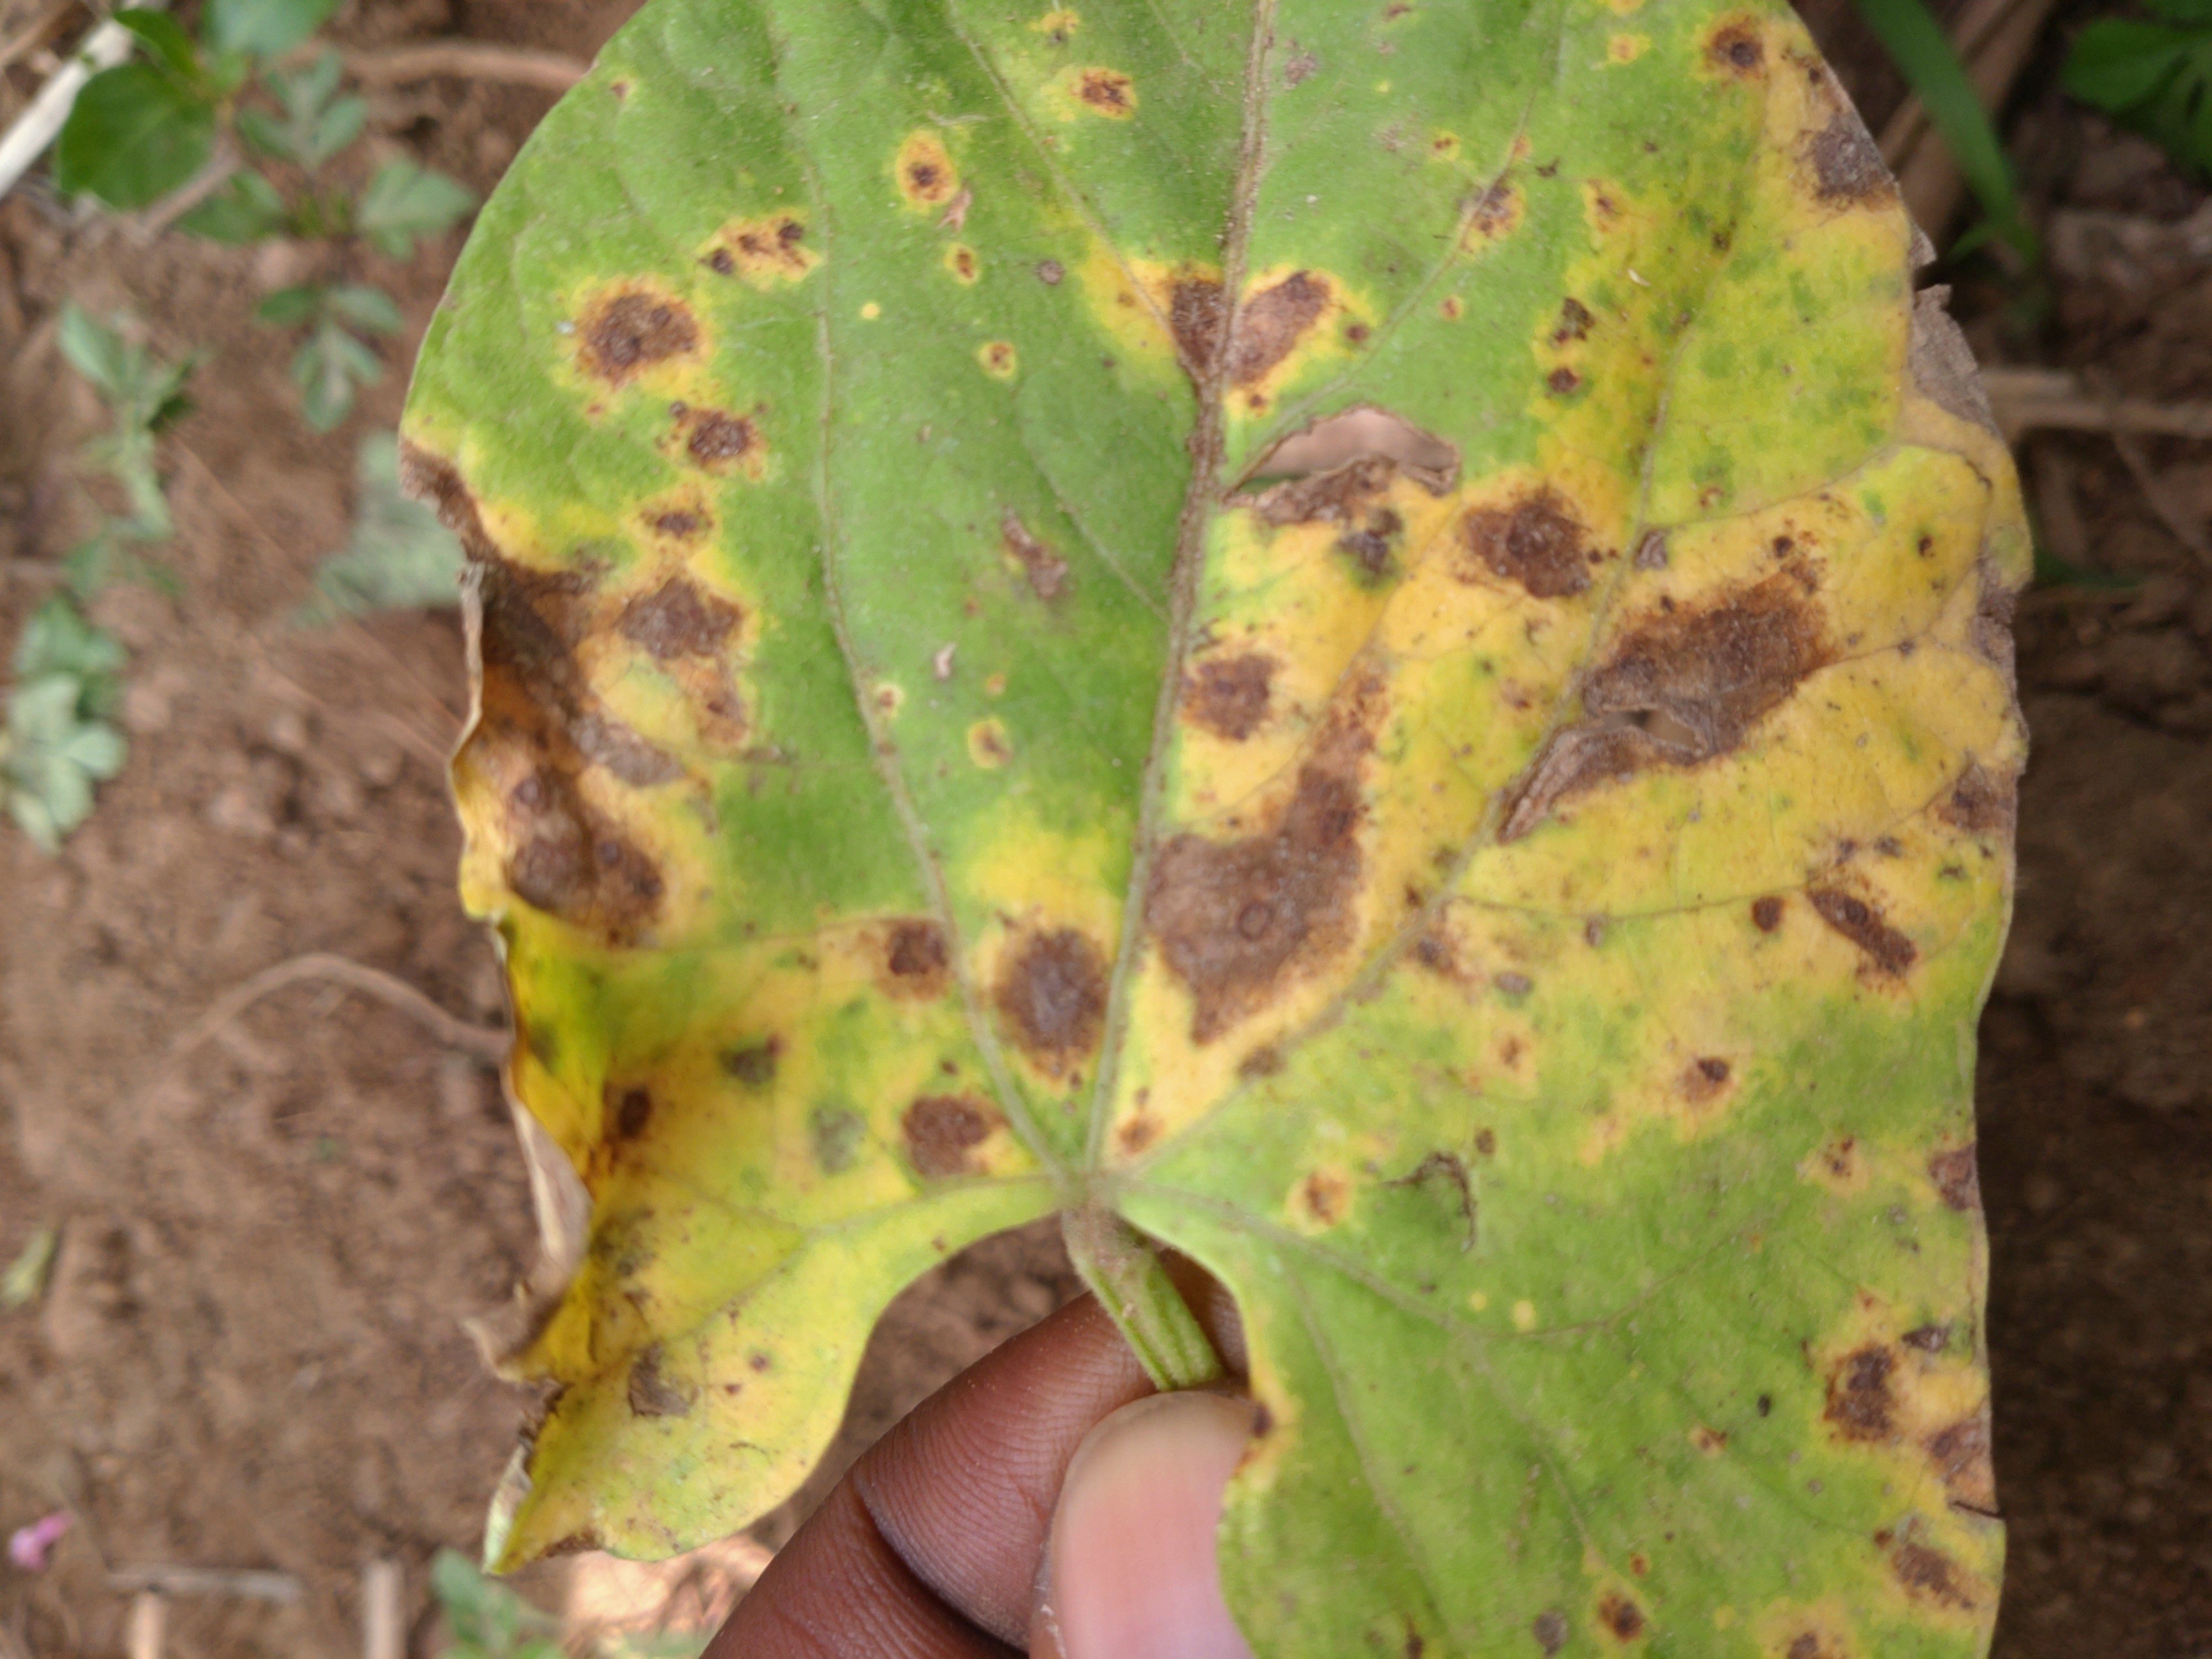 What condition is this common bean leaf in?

rust
